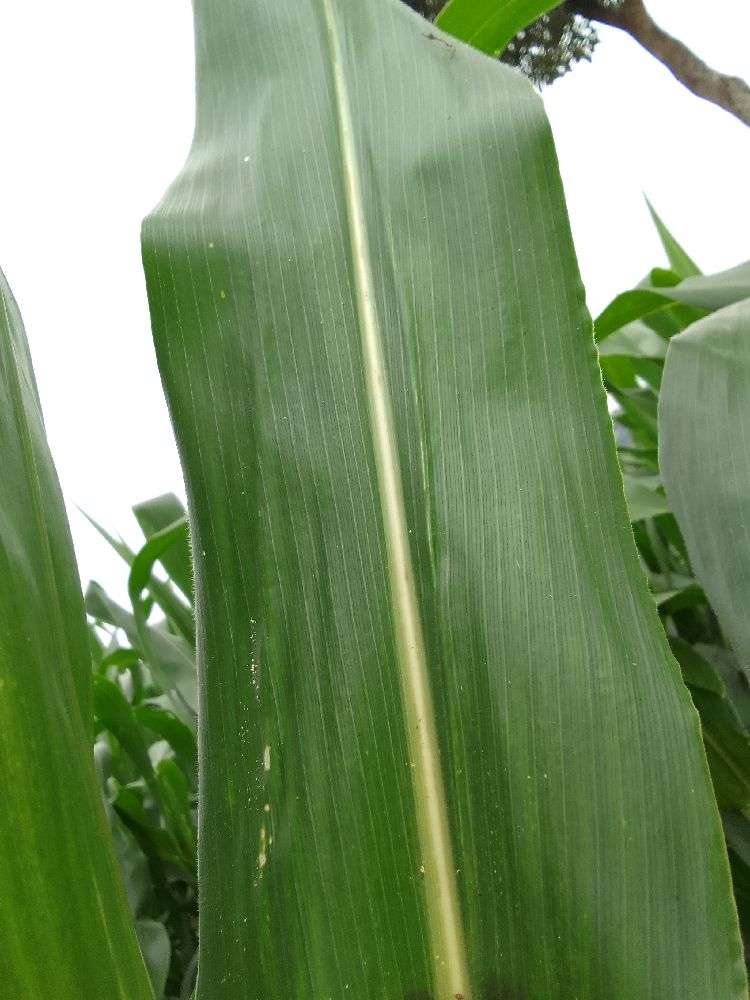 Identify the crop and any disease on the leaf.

maize, healthy
